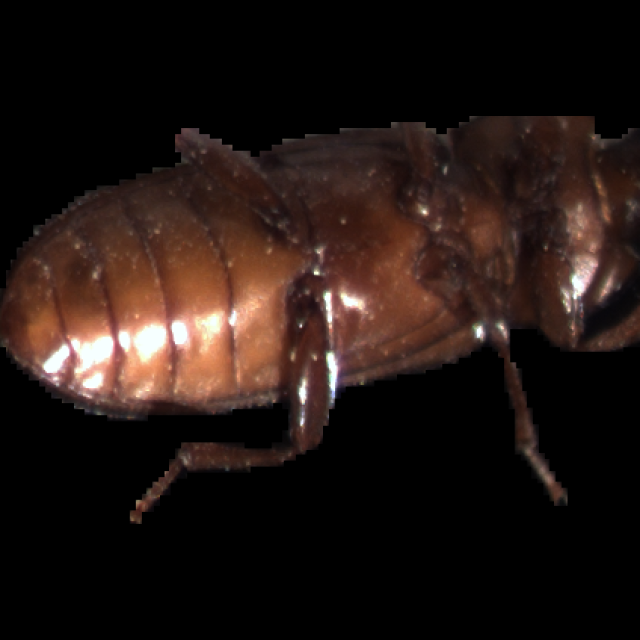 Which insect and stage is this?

mealworm beetle
